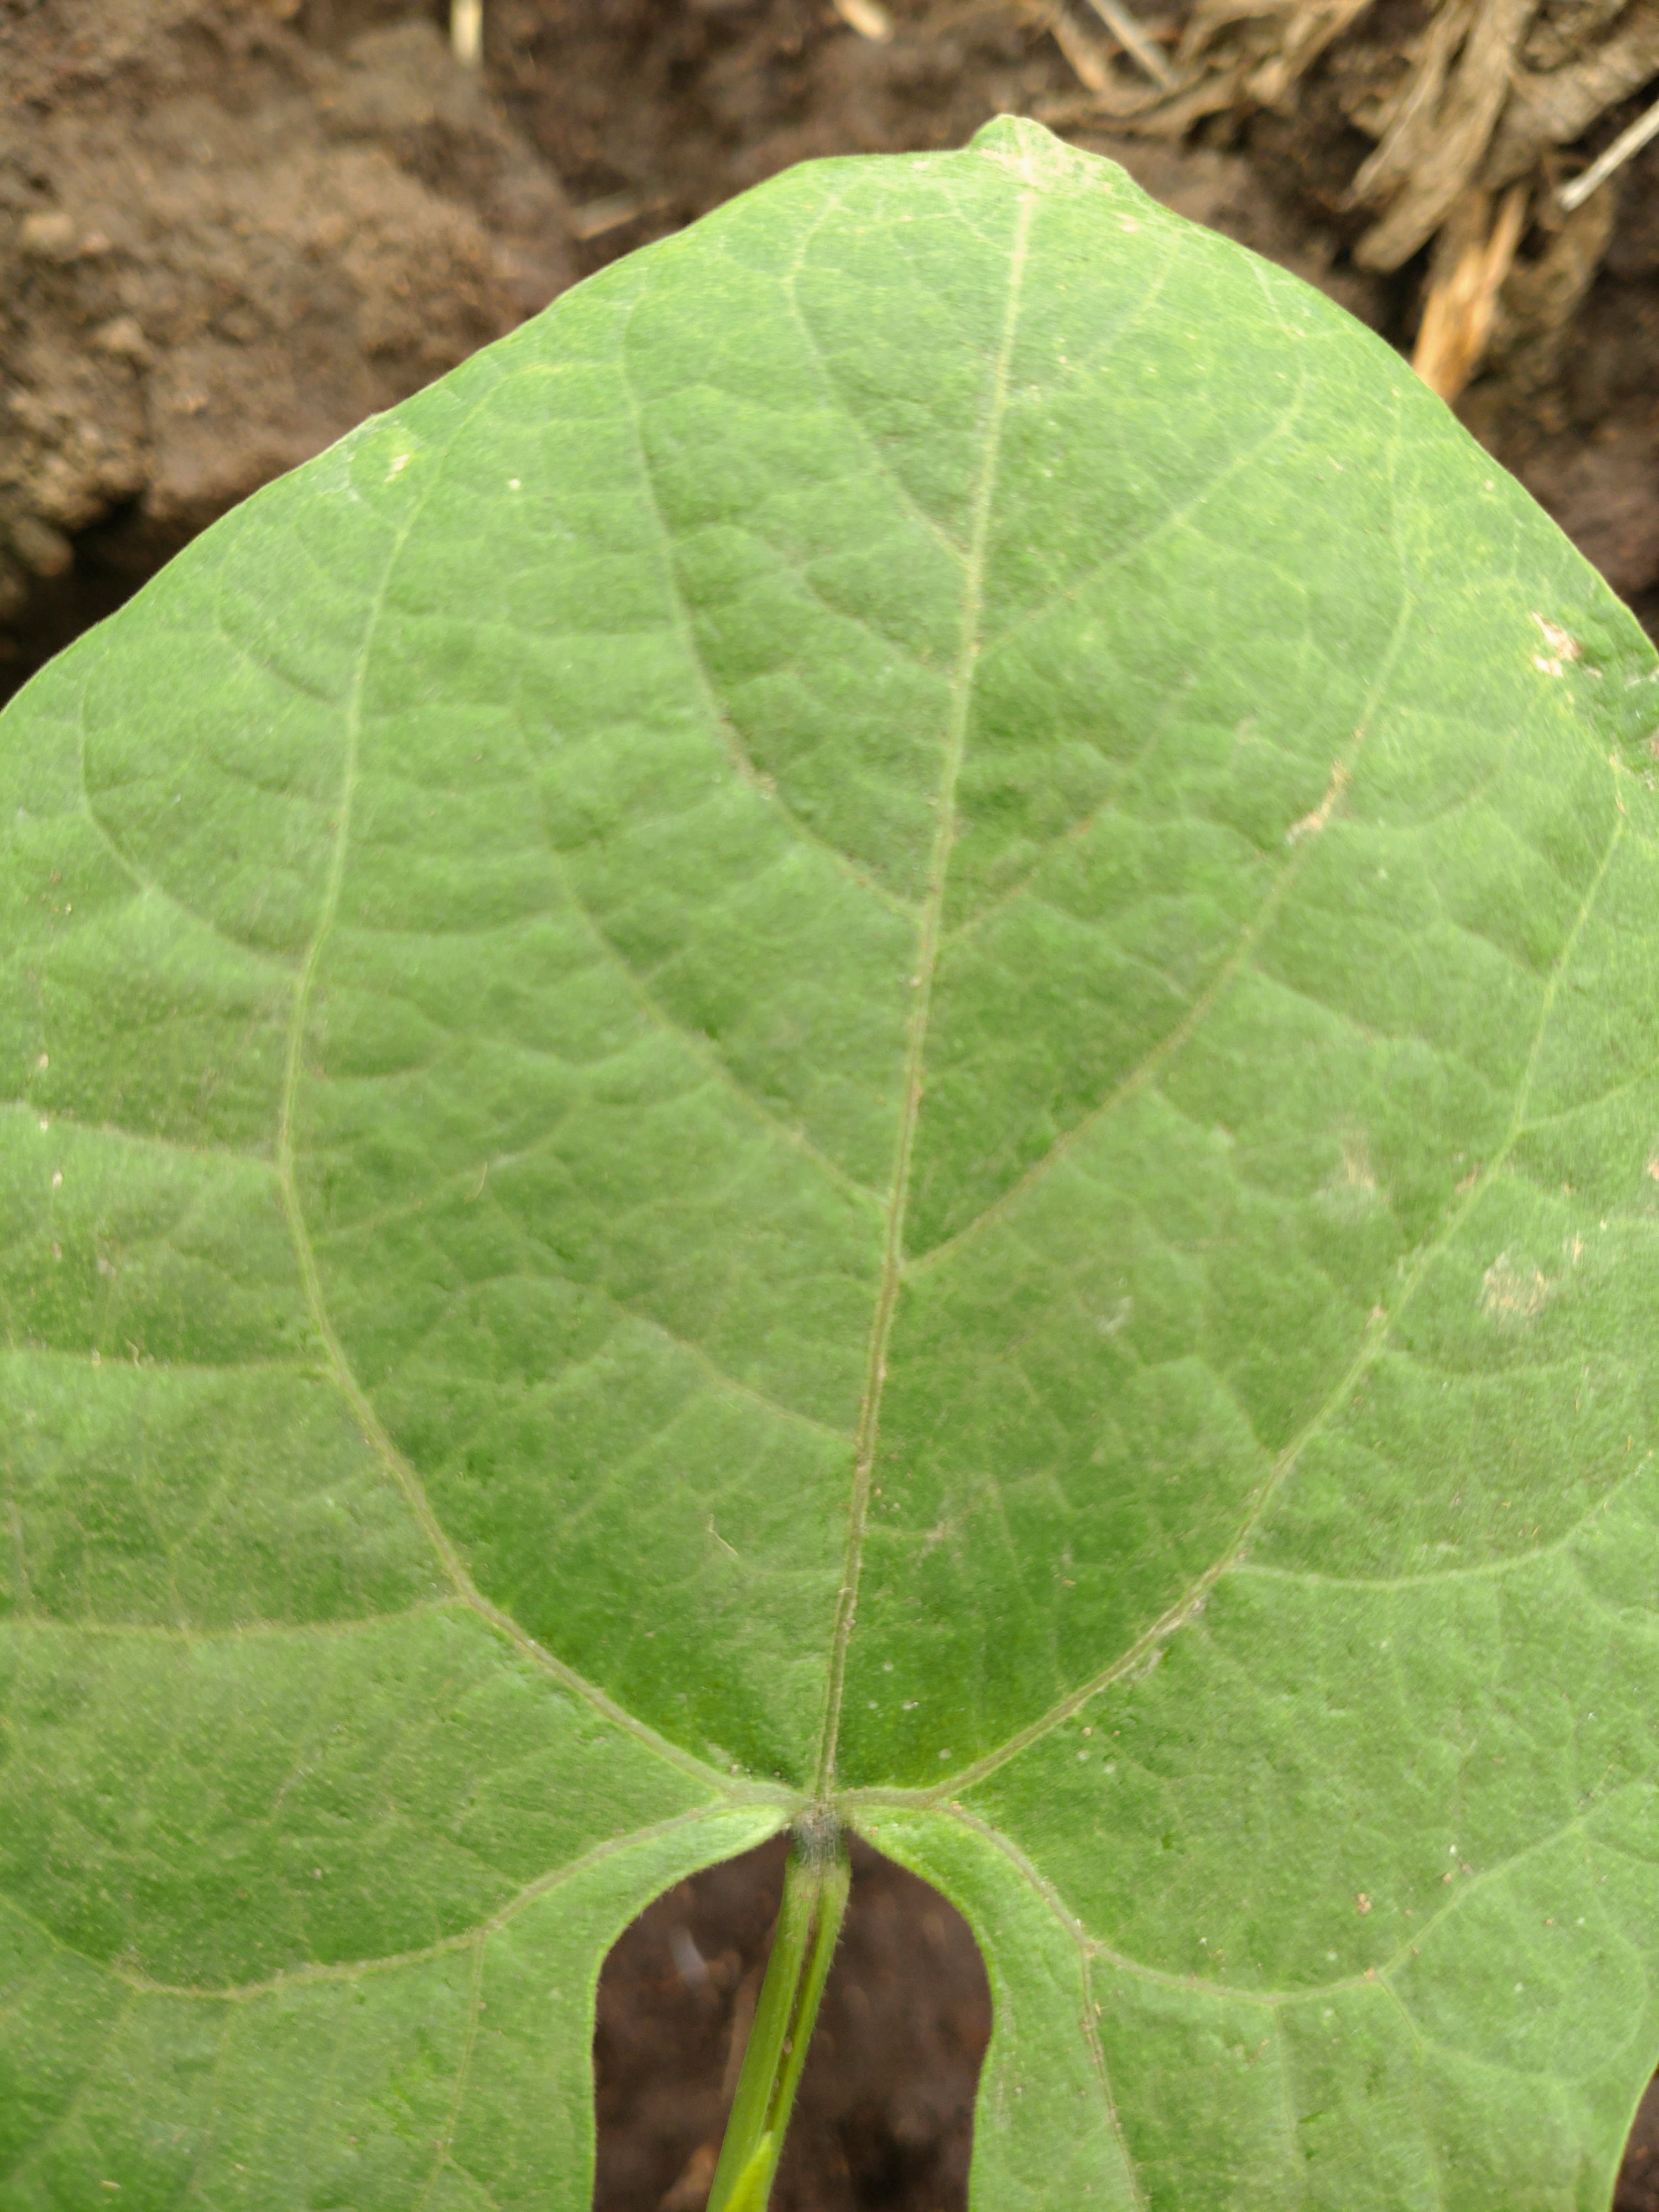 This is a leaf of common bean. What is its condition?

healthy
